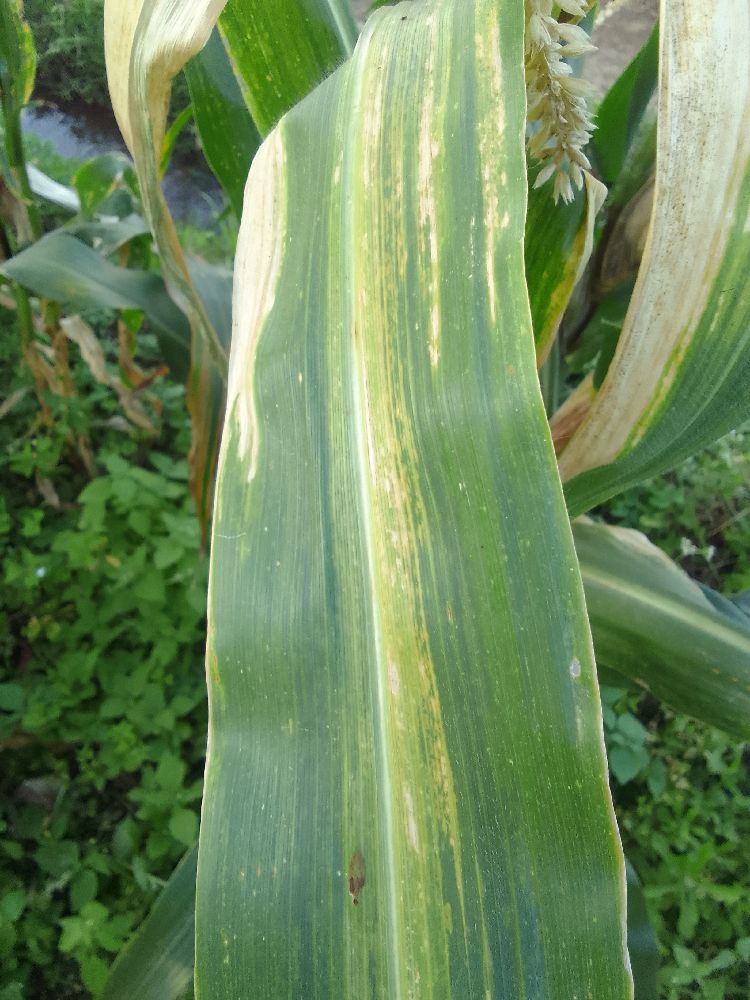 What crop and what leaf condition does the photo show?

maize, maize lethal necrosis
